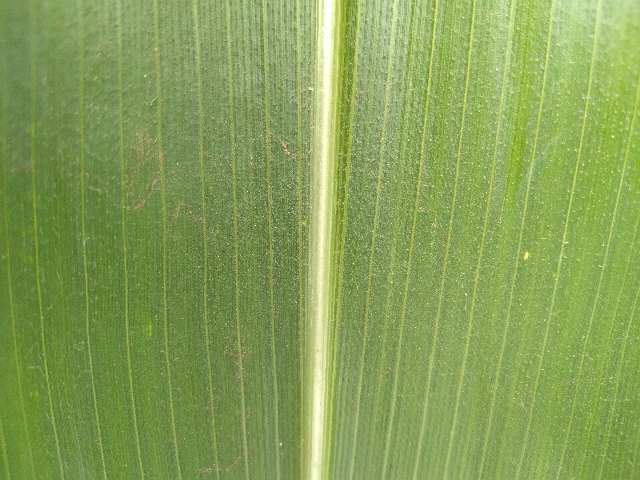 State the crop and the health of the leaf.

maize, healthy
